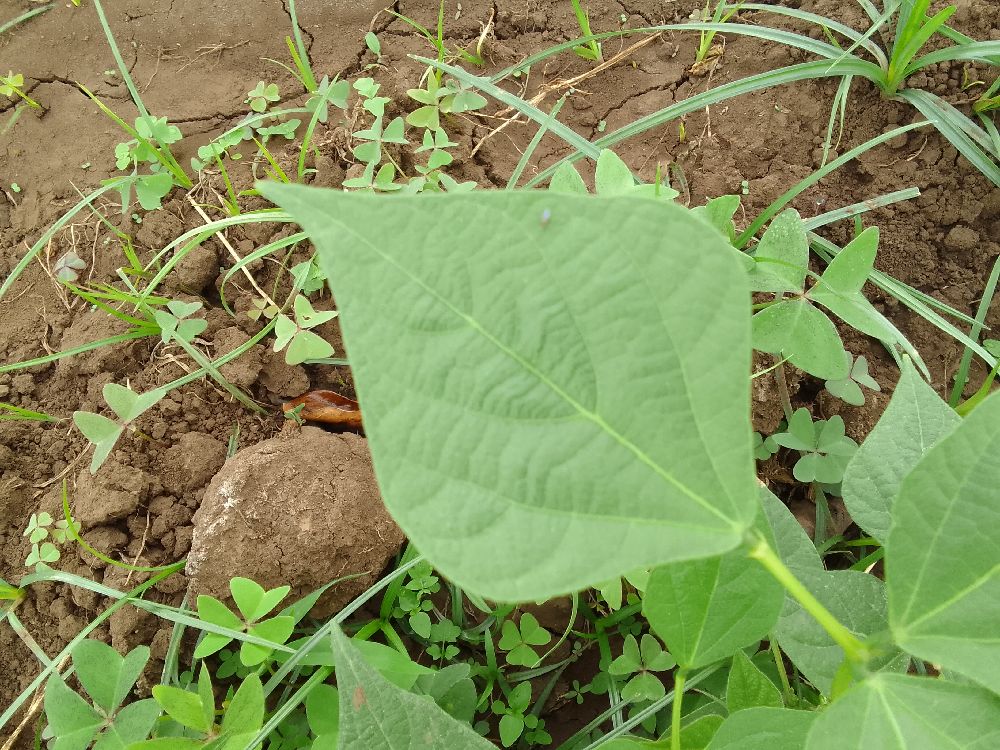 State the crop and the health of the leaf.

common bean, healthy
